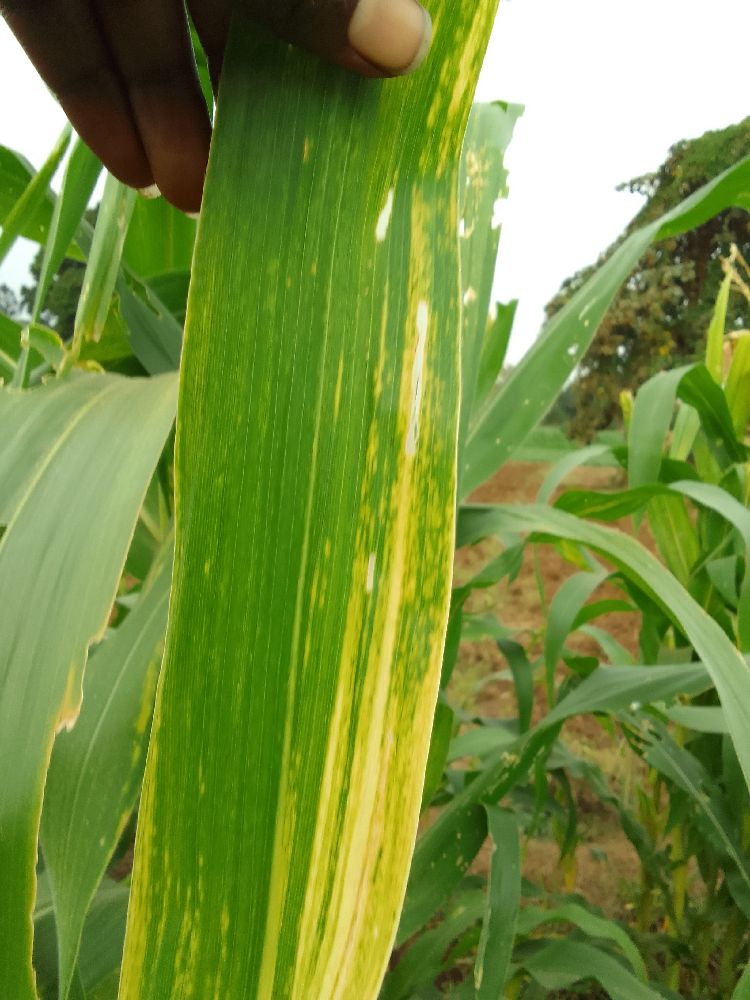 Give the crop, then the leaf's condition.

maize, maize lethal necrosis
